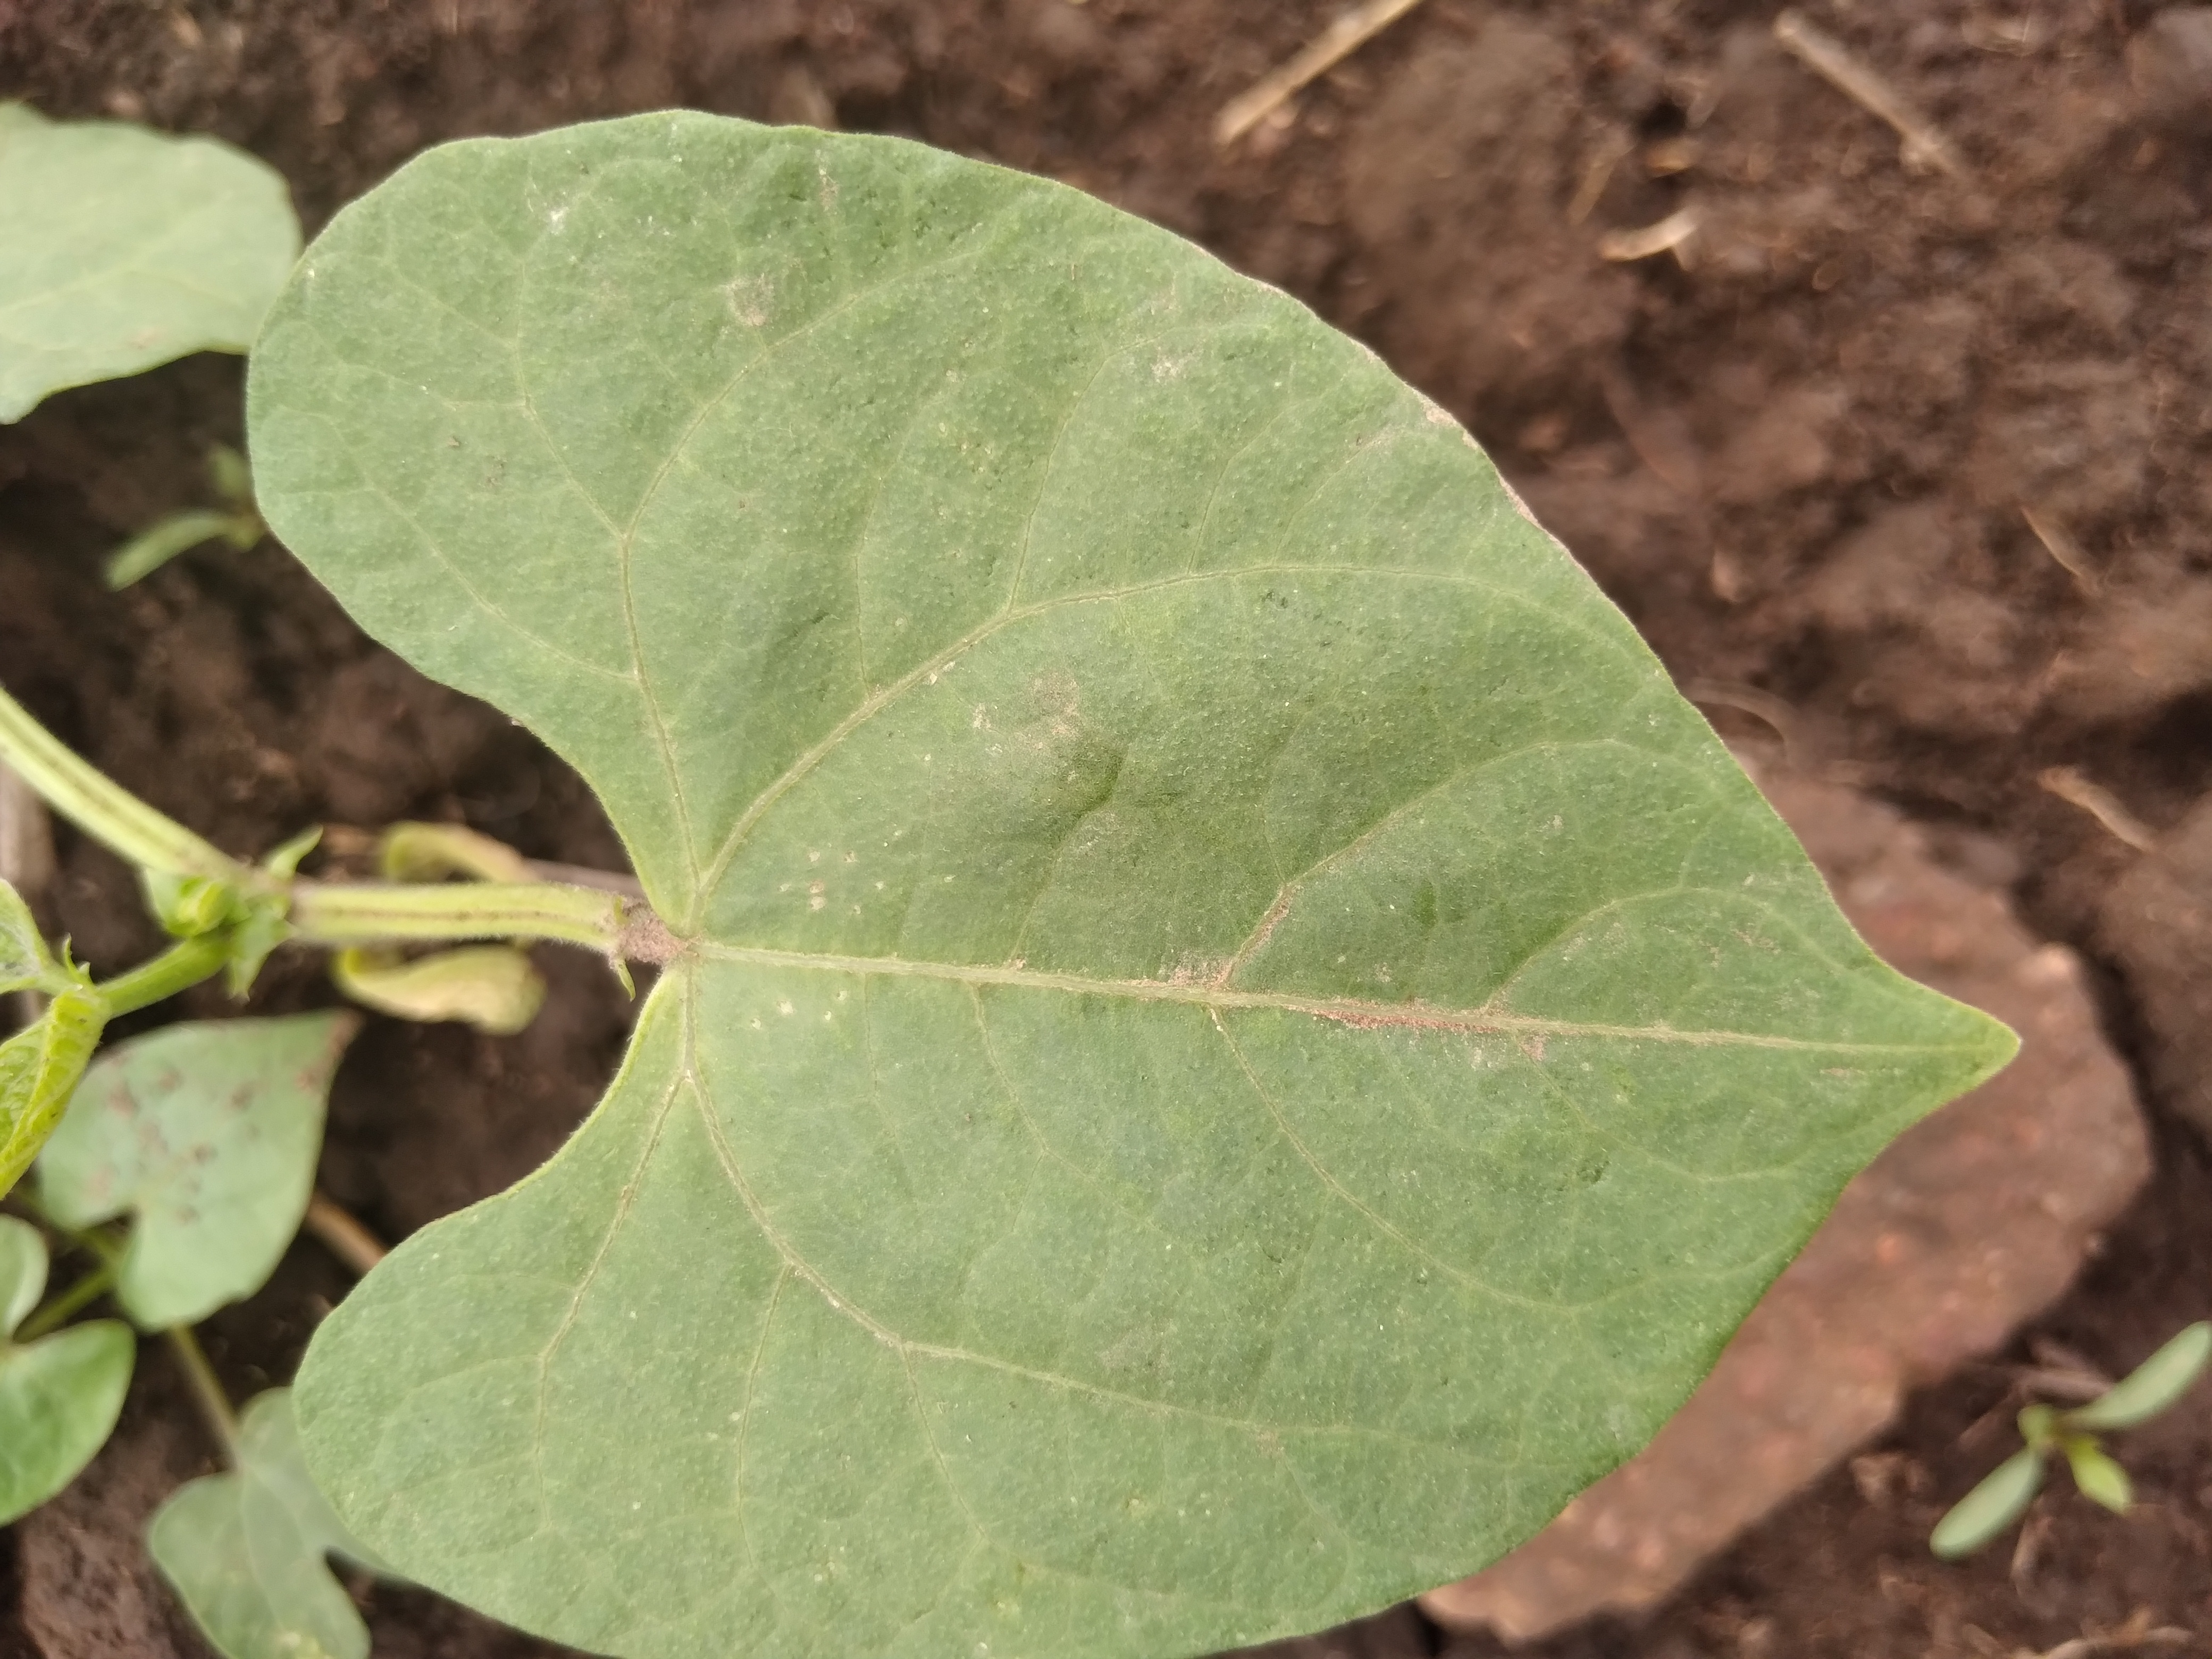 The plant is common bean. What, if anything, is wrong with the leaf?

healthy
